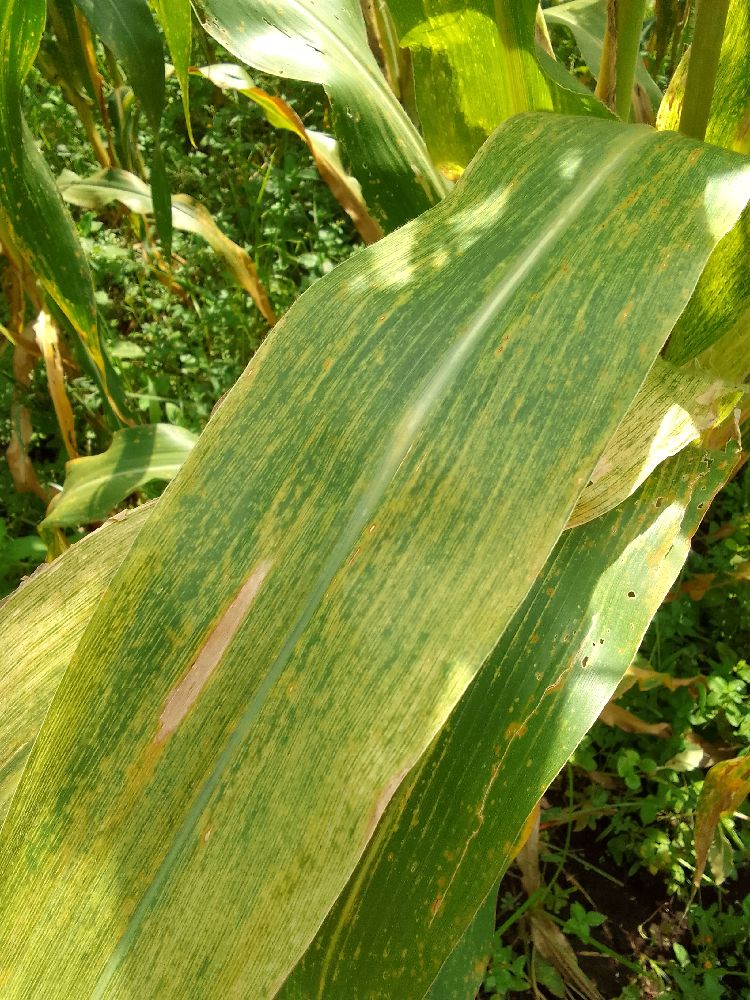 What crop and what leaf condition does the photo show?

maize, maize lethal necrosis
